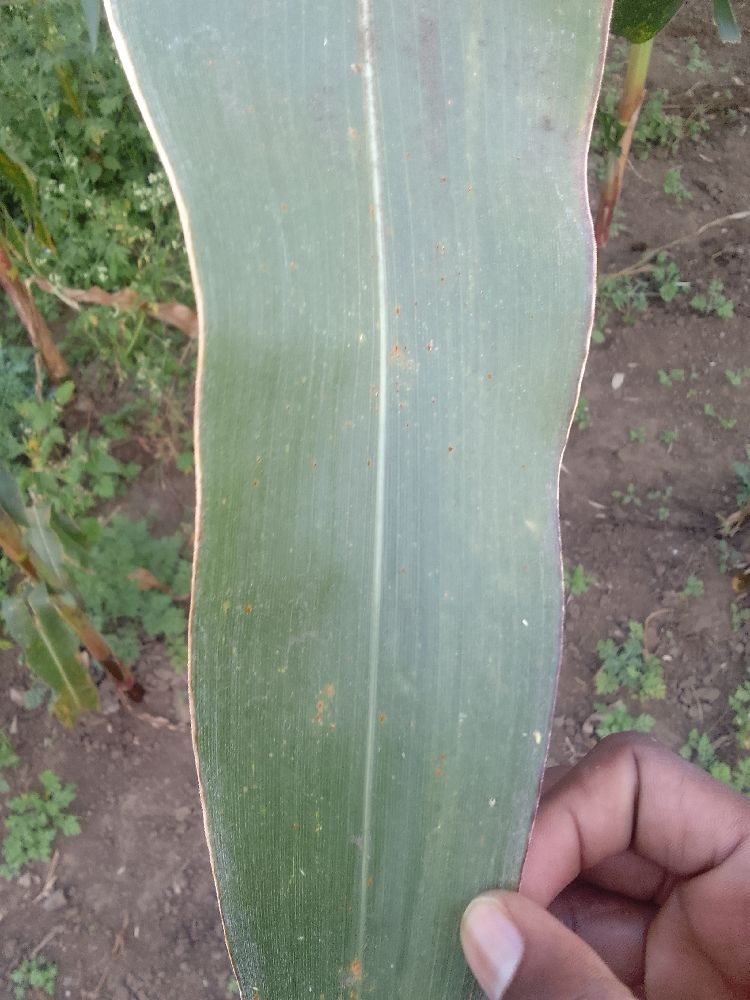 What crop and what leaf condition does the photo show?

maize, healthy
